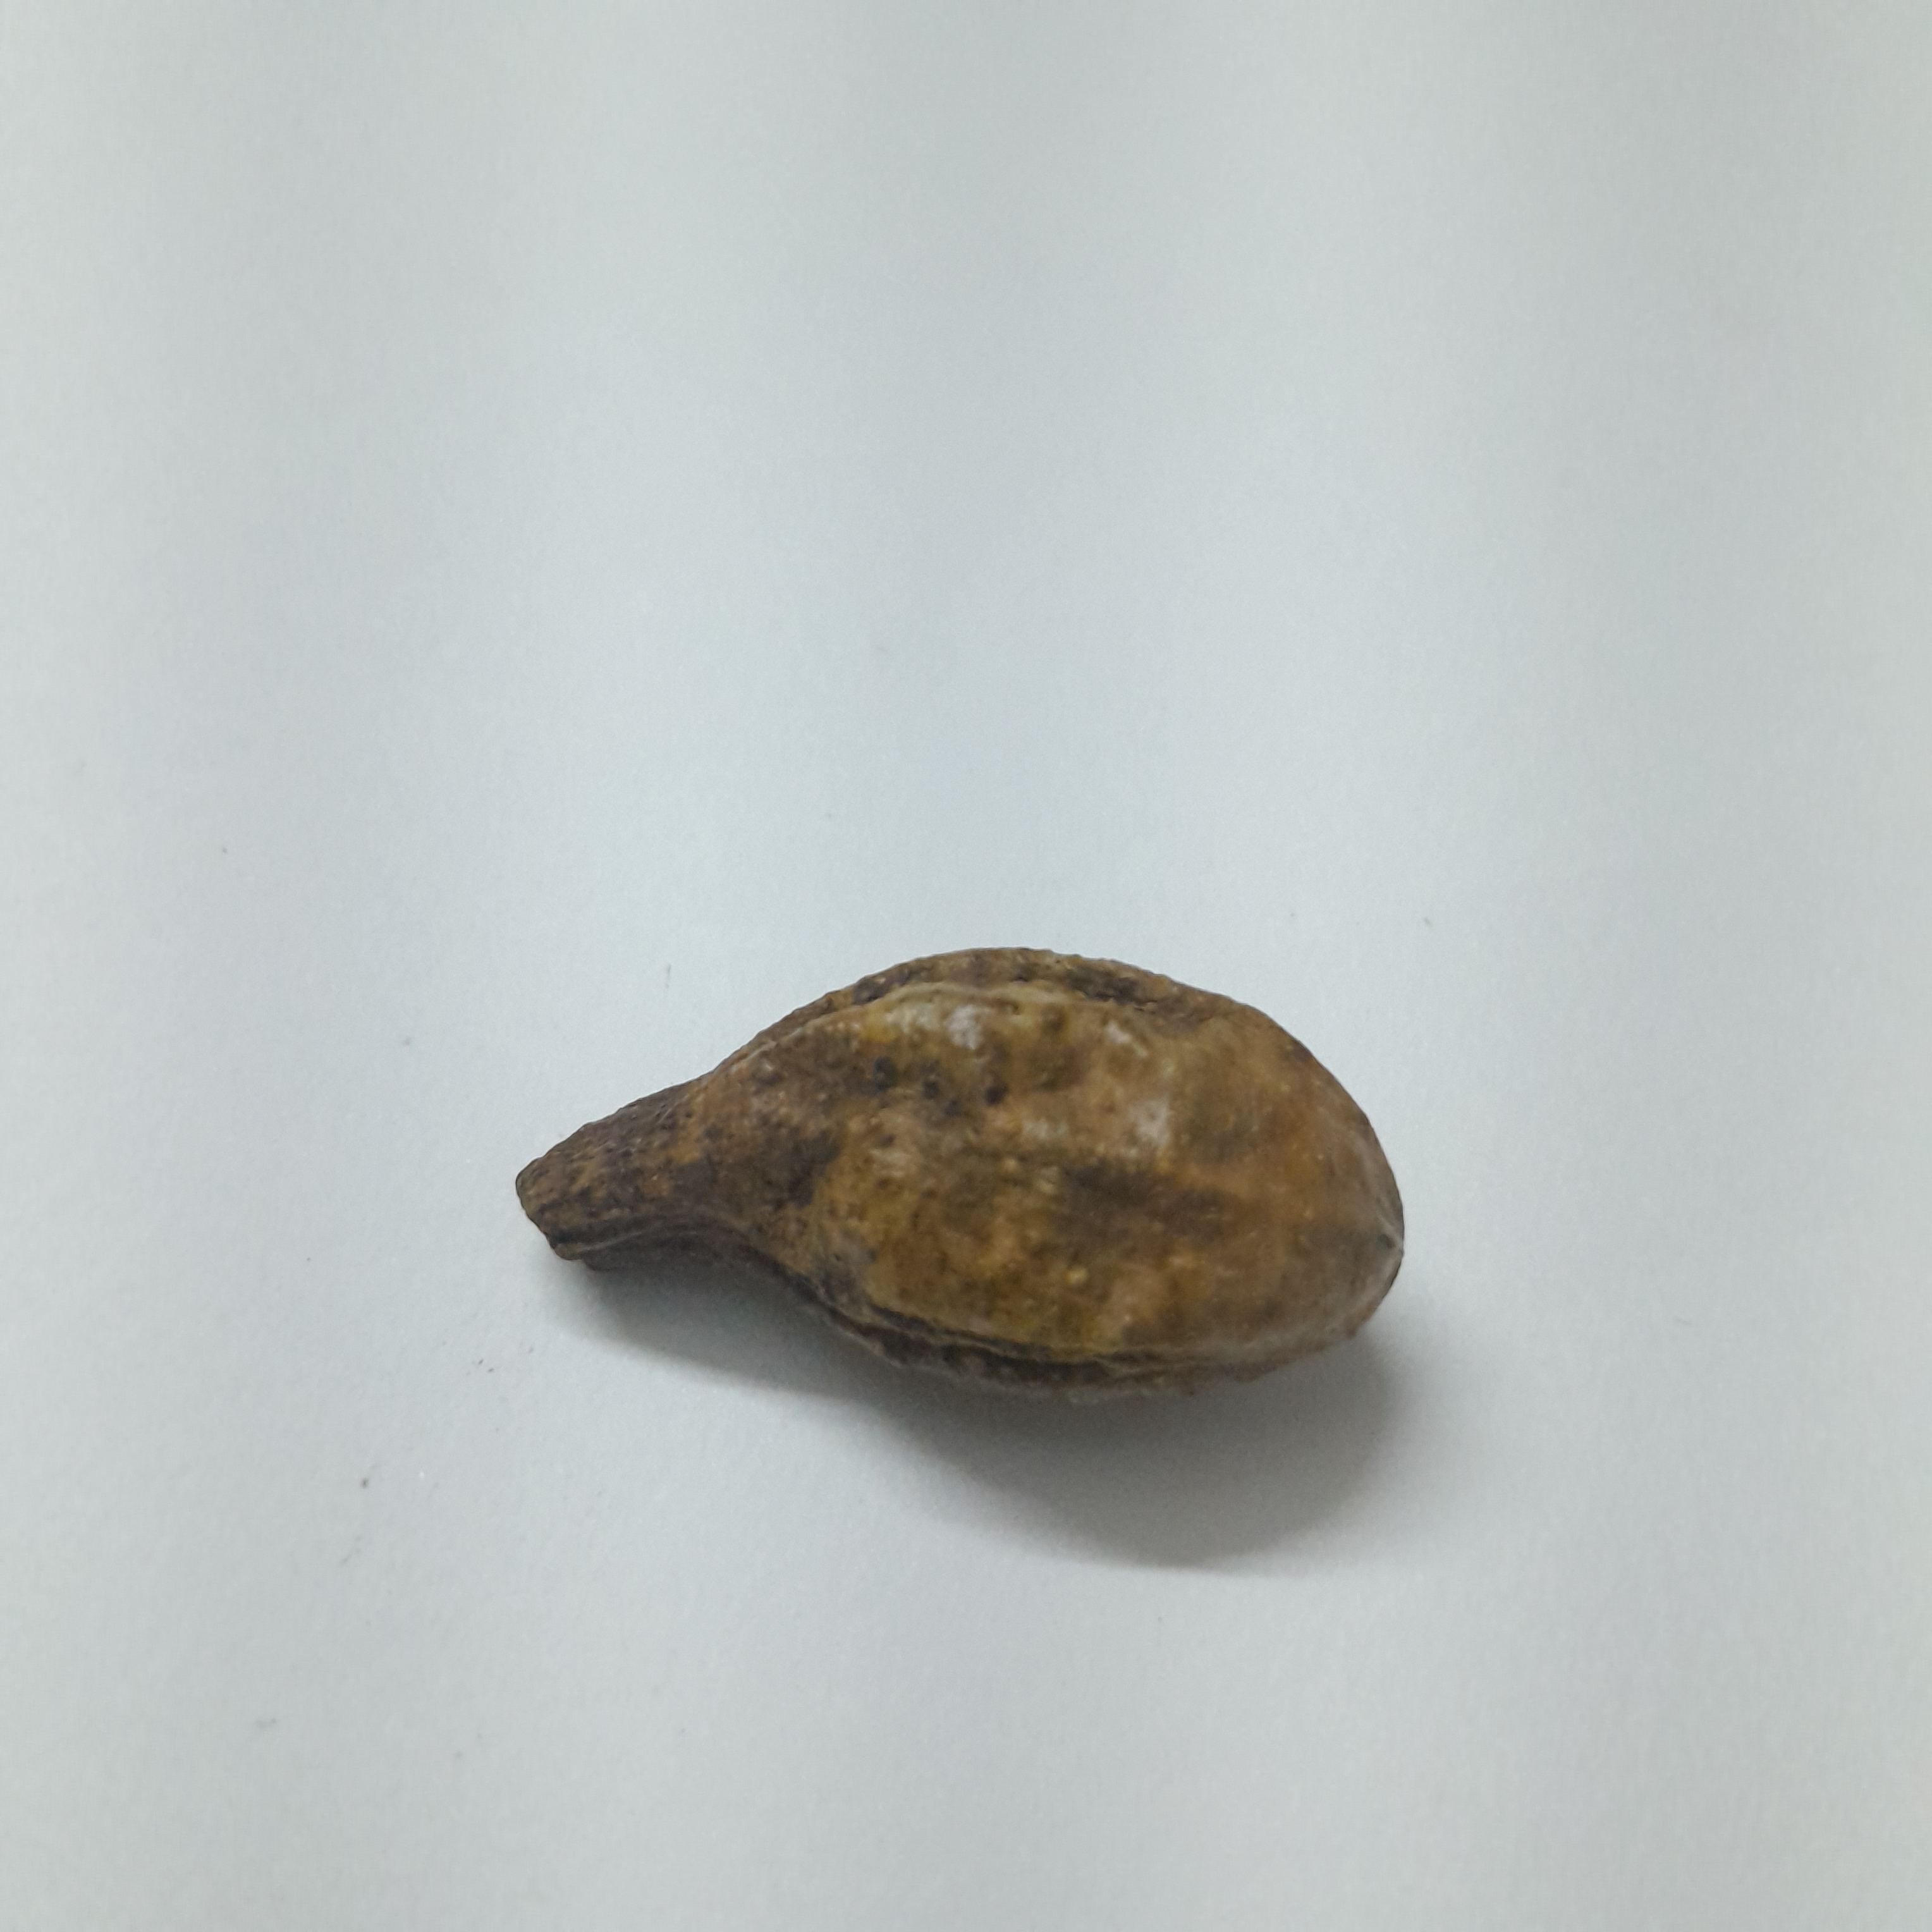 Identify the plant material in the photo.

hirdaa
